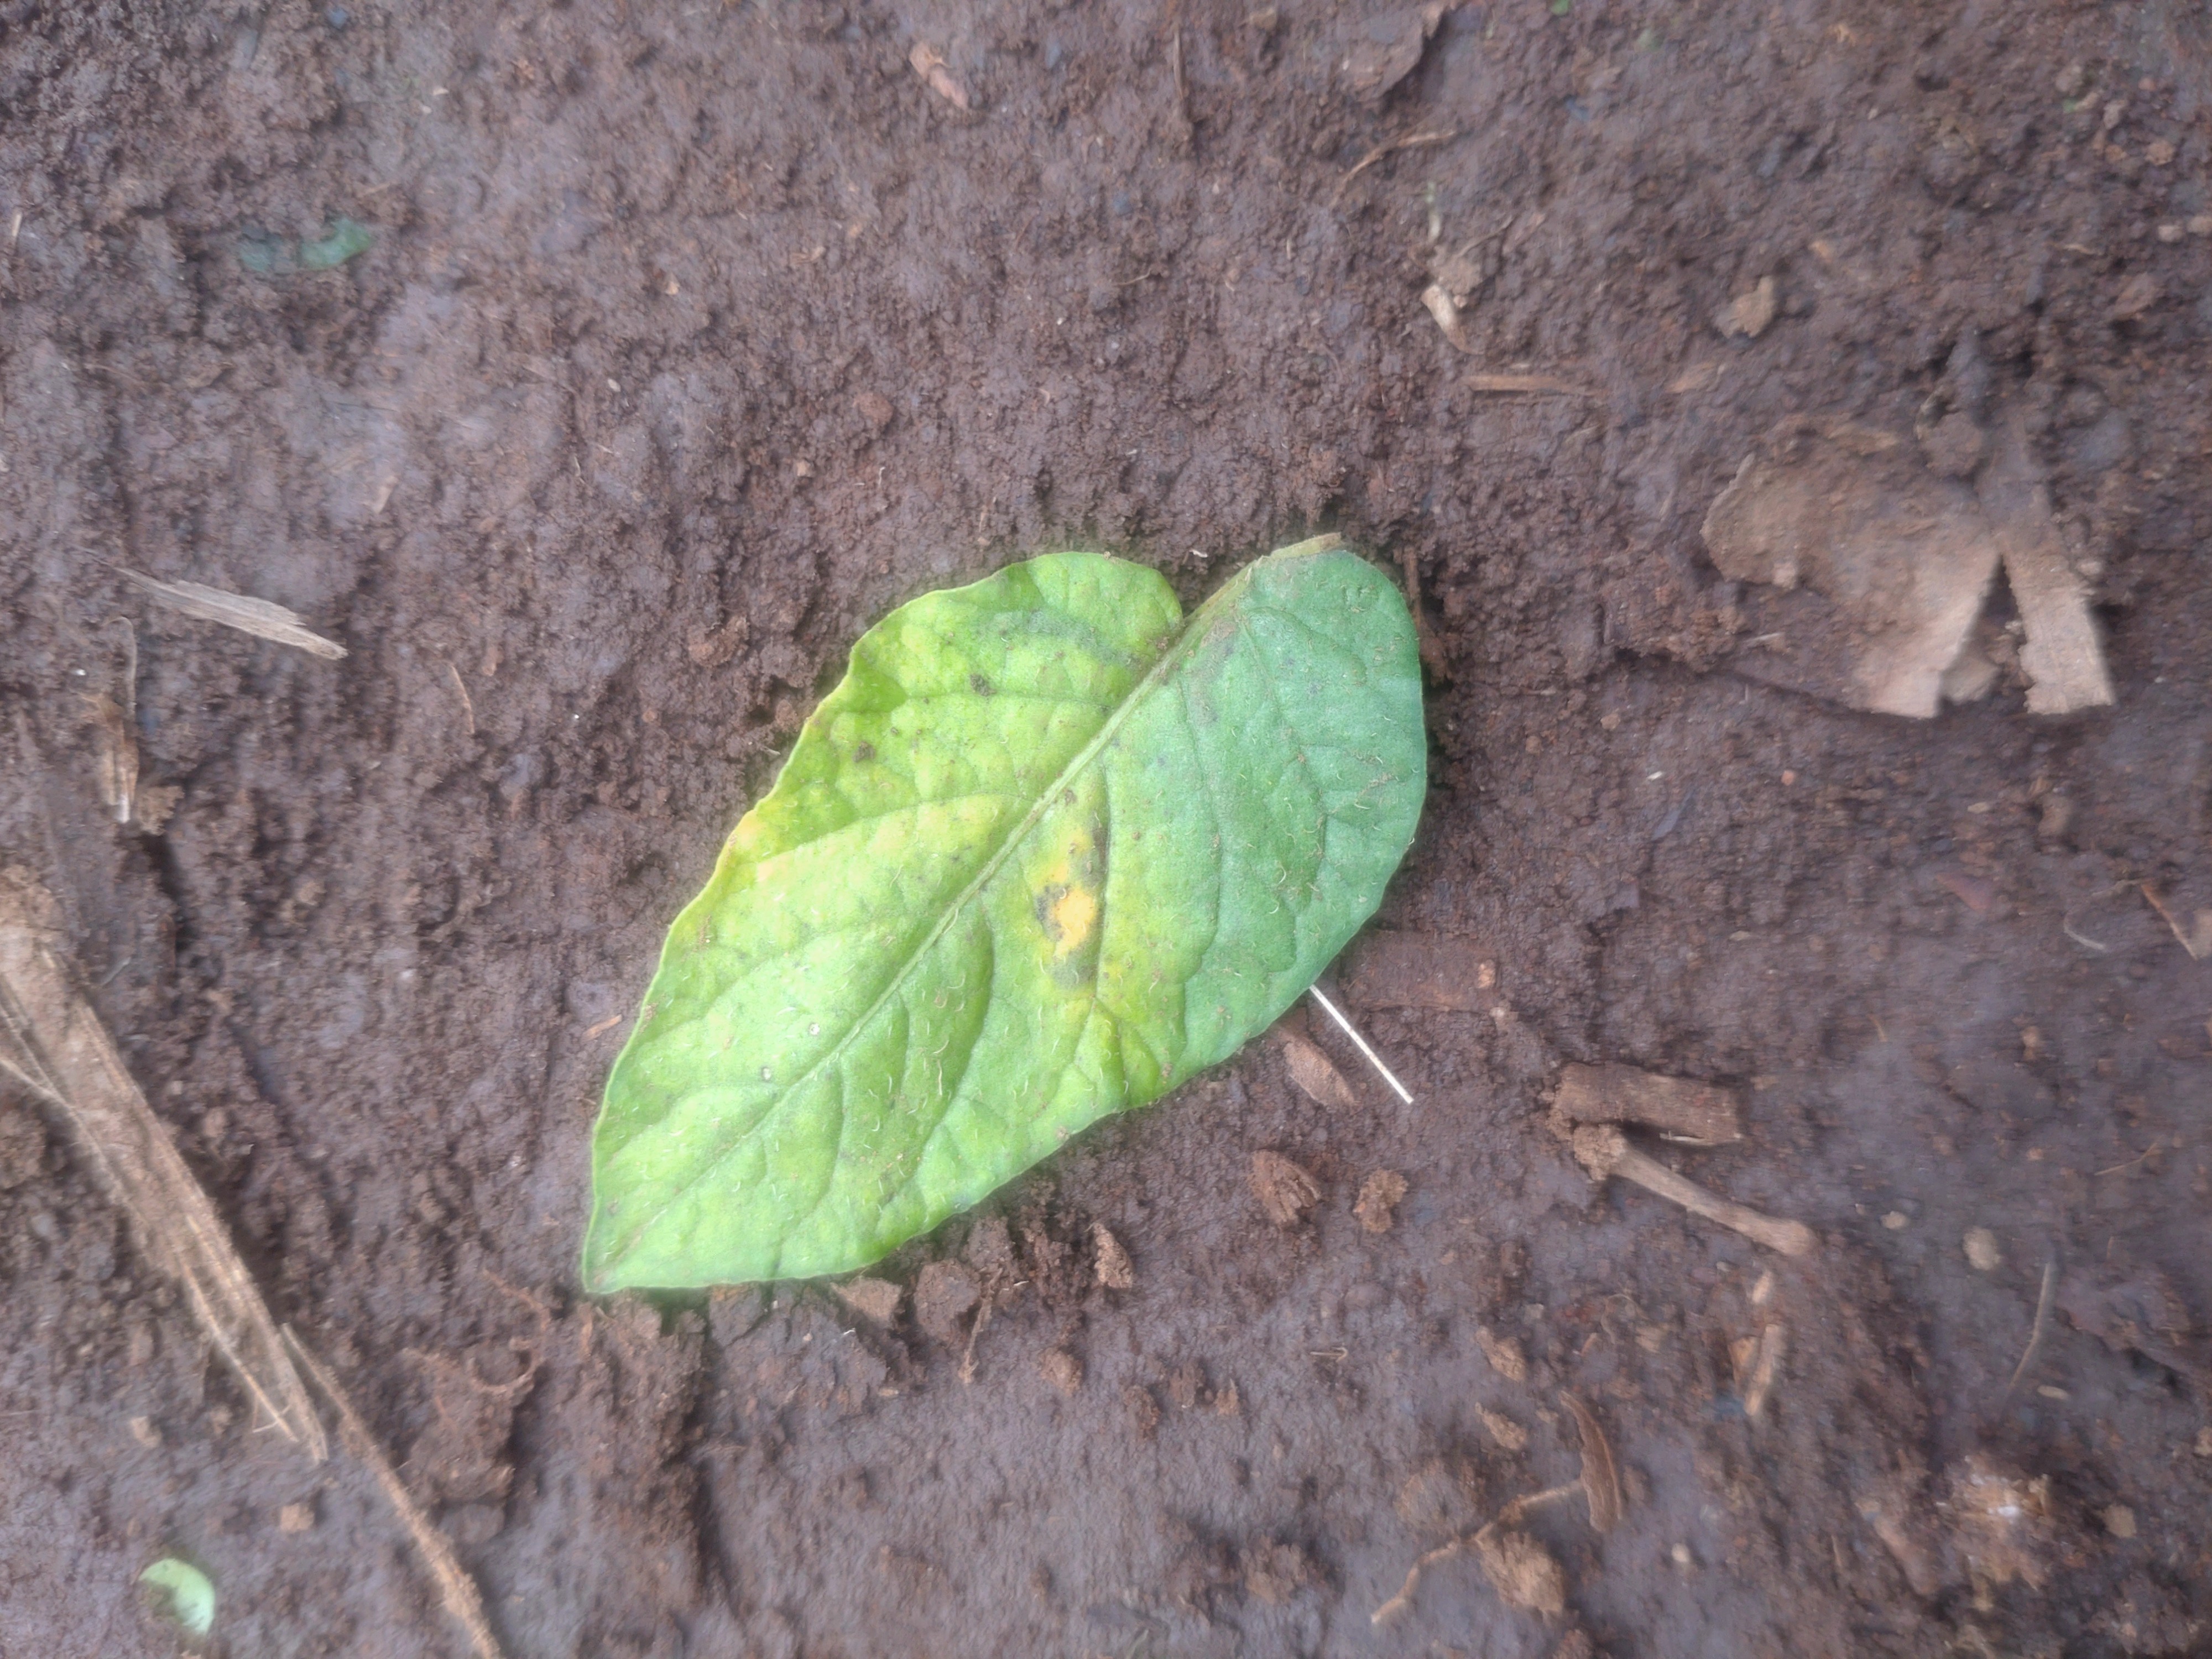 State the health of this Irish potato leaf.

late blight
